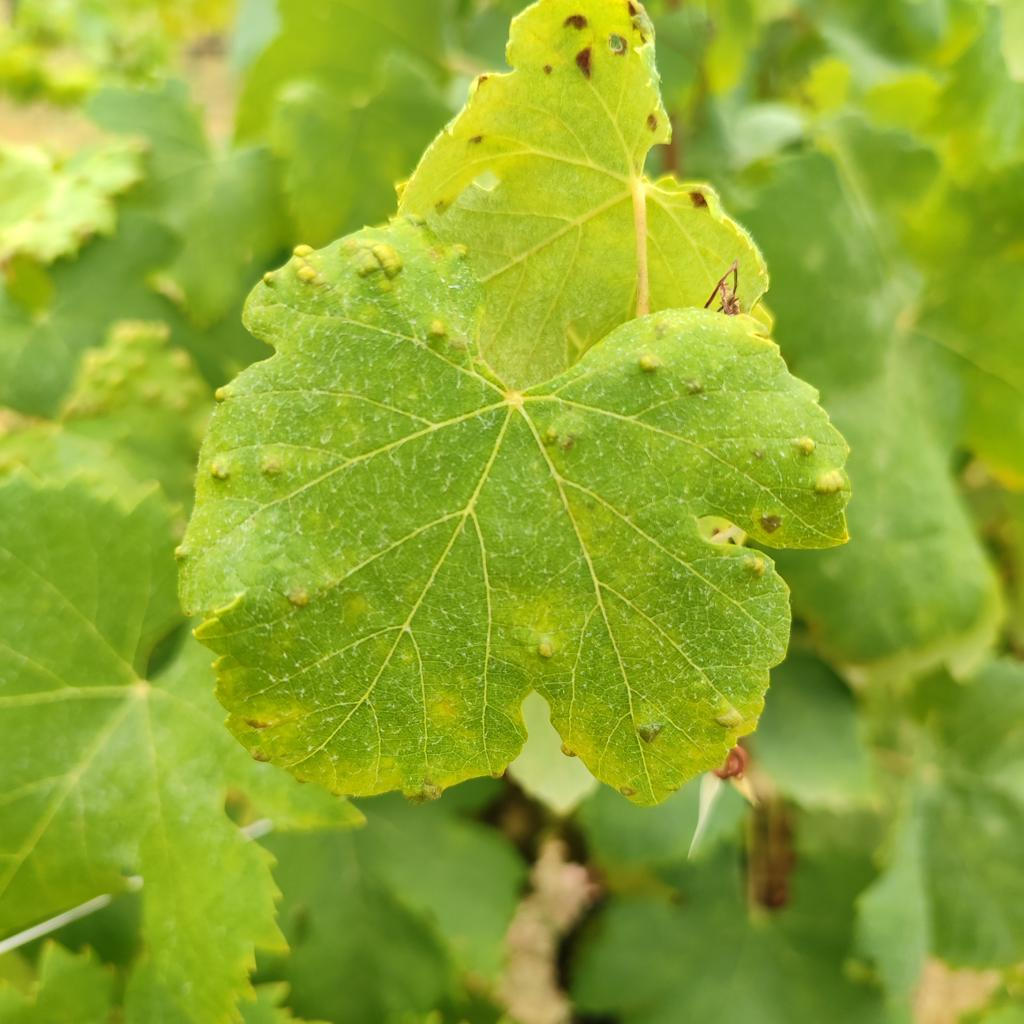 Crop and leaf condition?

grapevine, erineum mite
